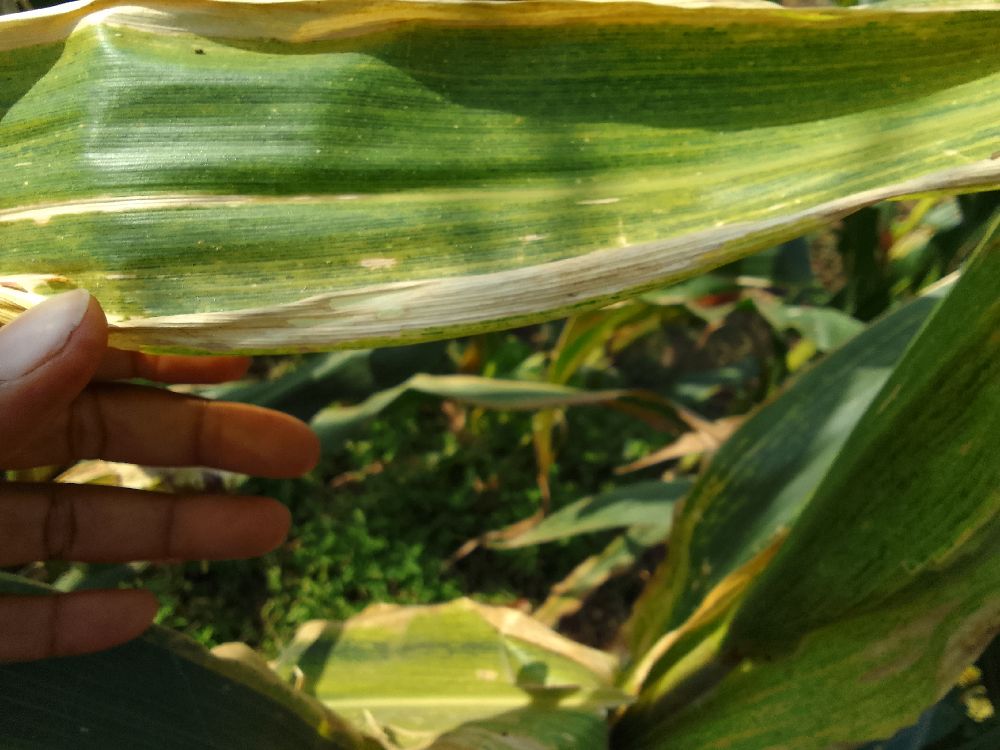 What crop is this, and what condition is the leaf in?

maize, maize lethal necrosis
